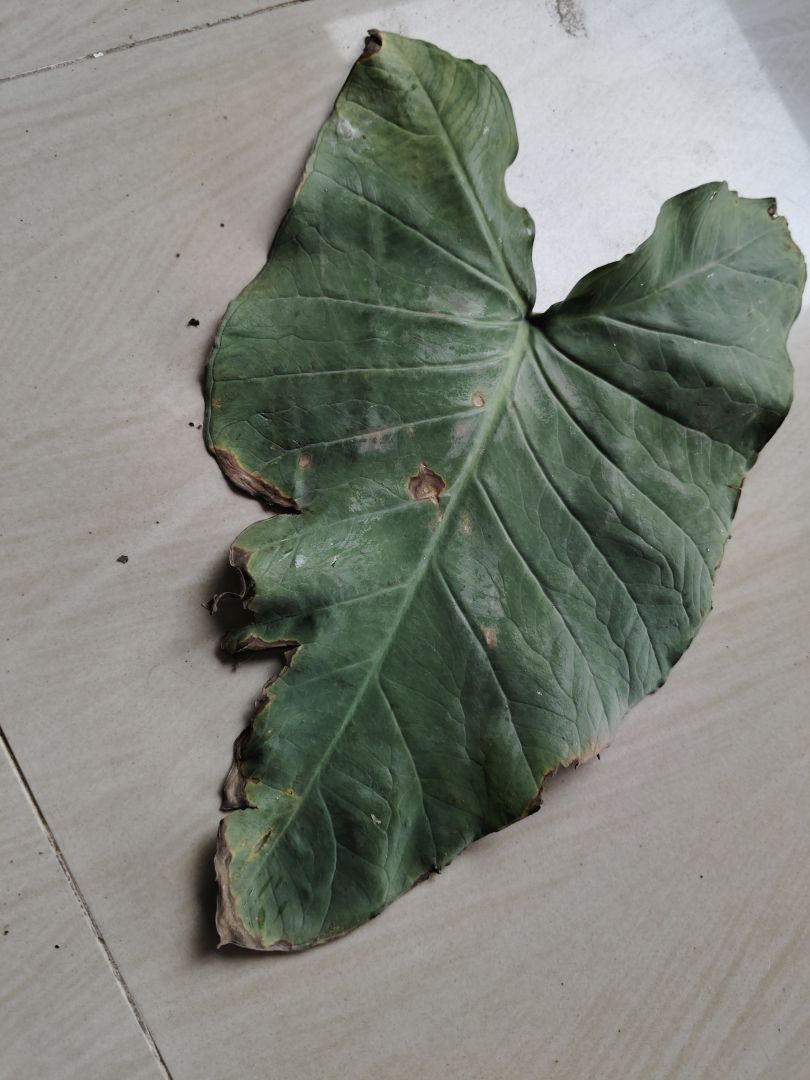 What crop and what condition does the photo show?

taro, leaf blight
